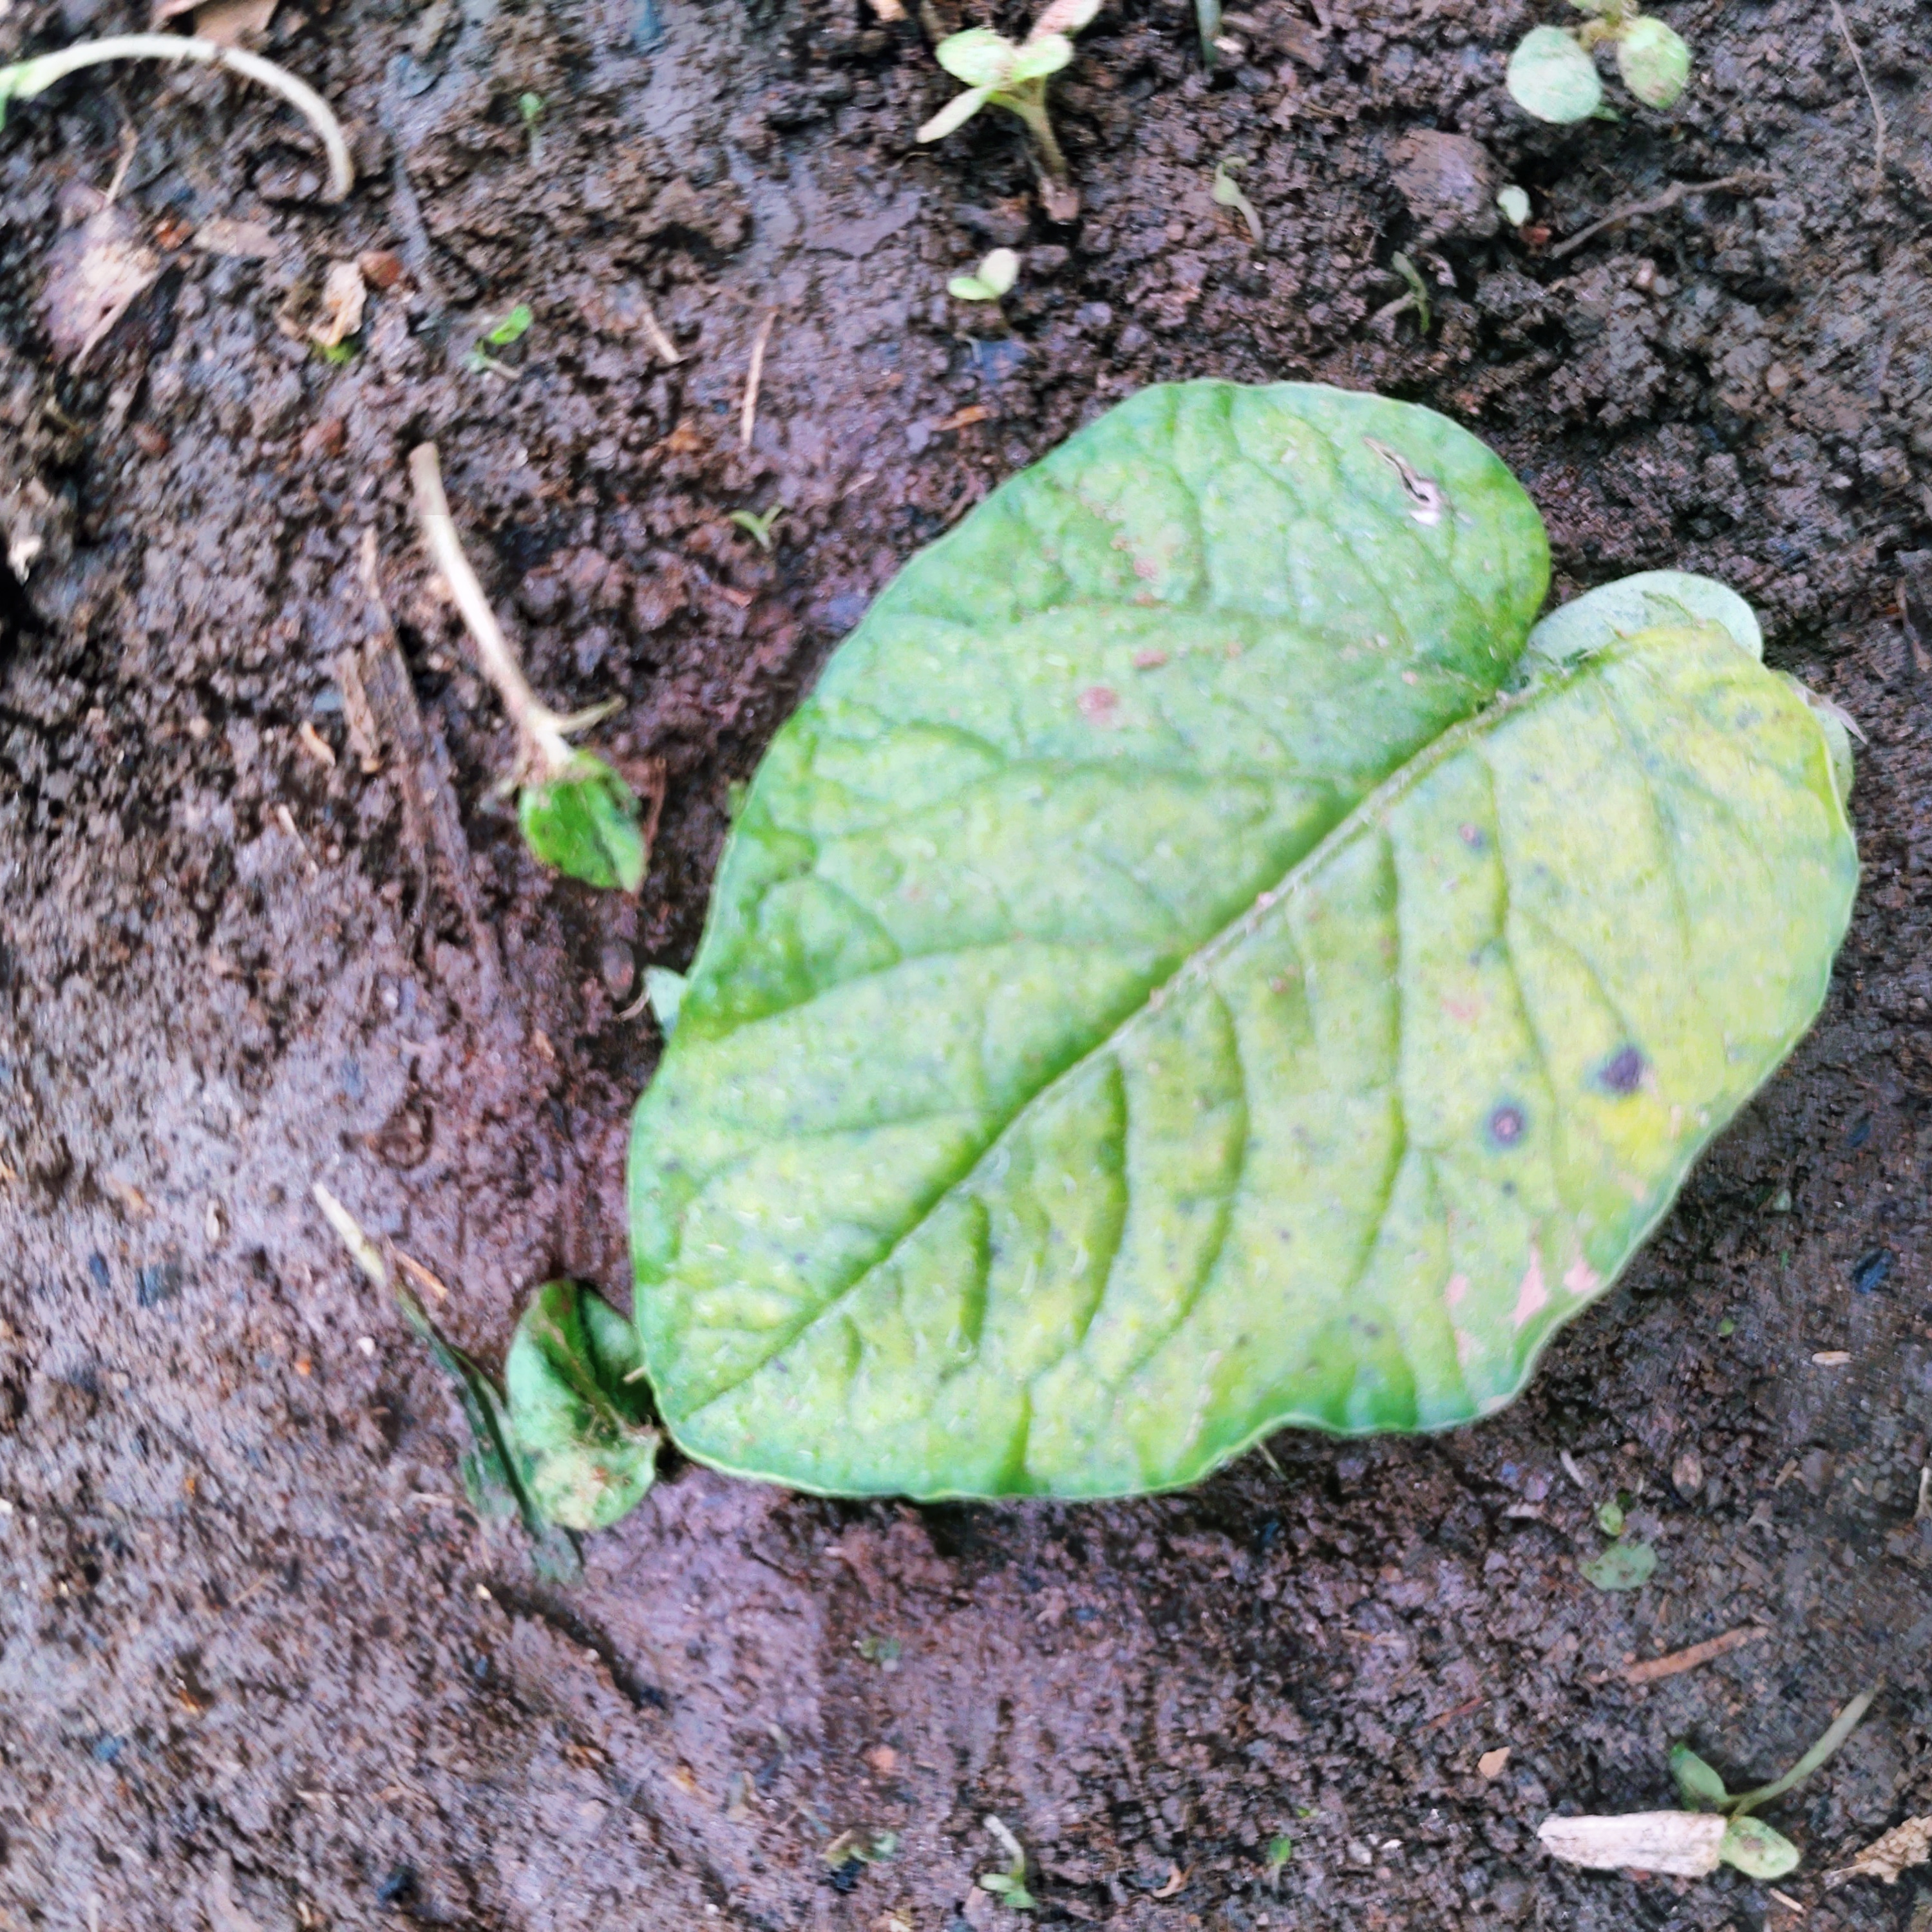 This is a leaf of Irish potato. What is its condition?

late blight
